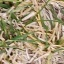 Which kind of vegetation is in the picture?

grass
